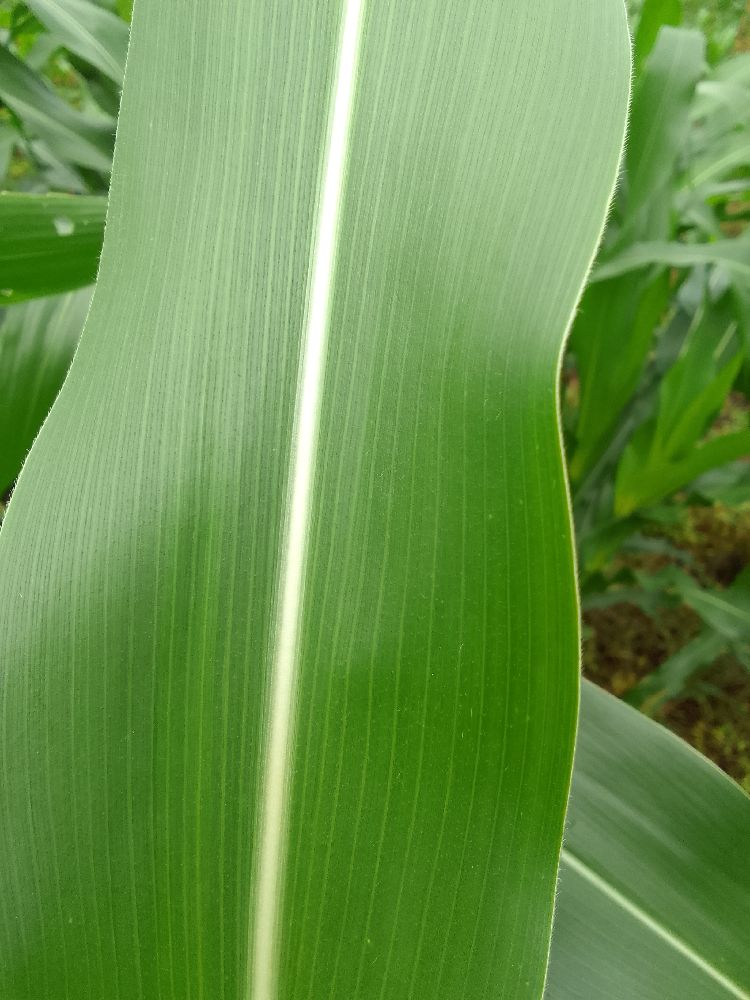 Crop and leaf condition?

maize, healthy
